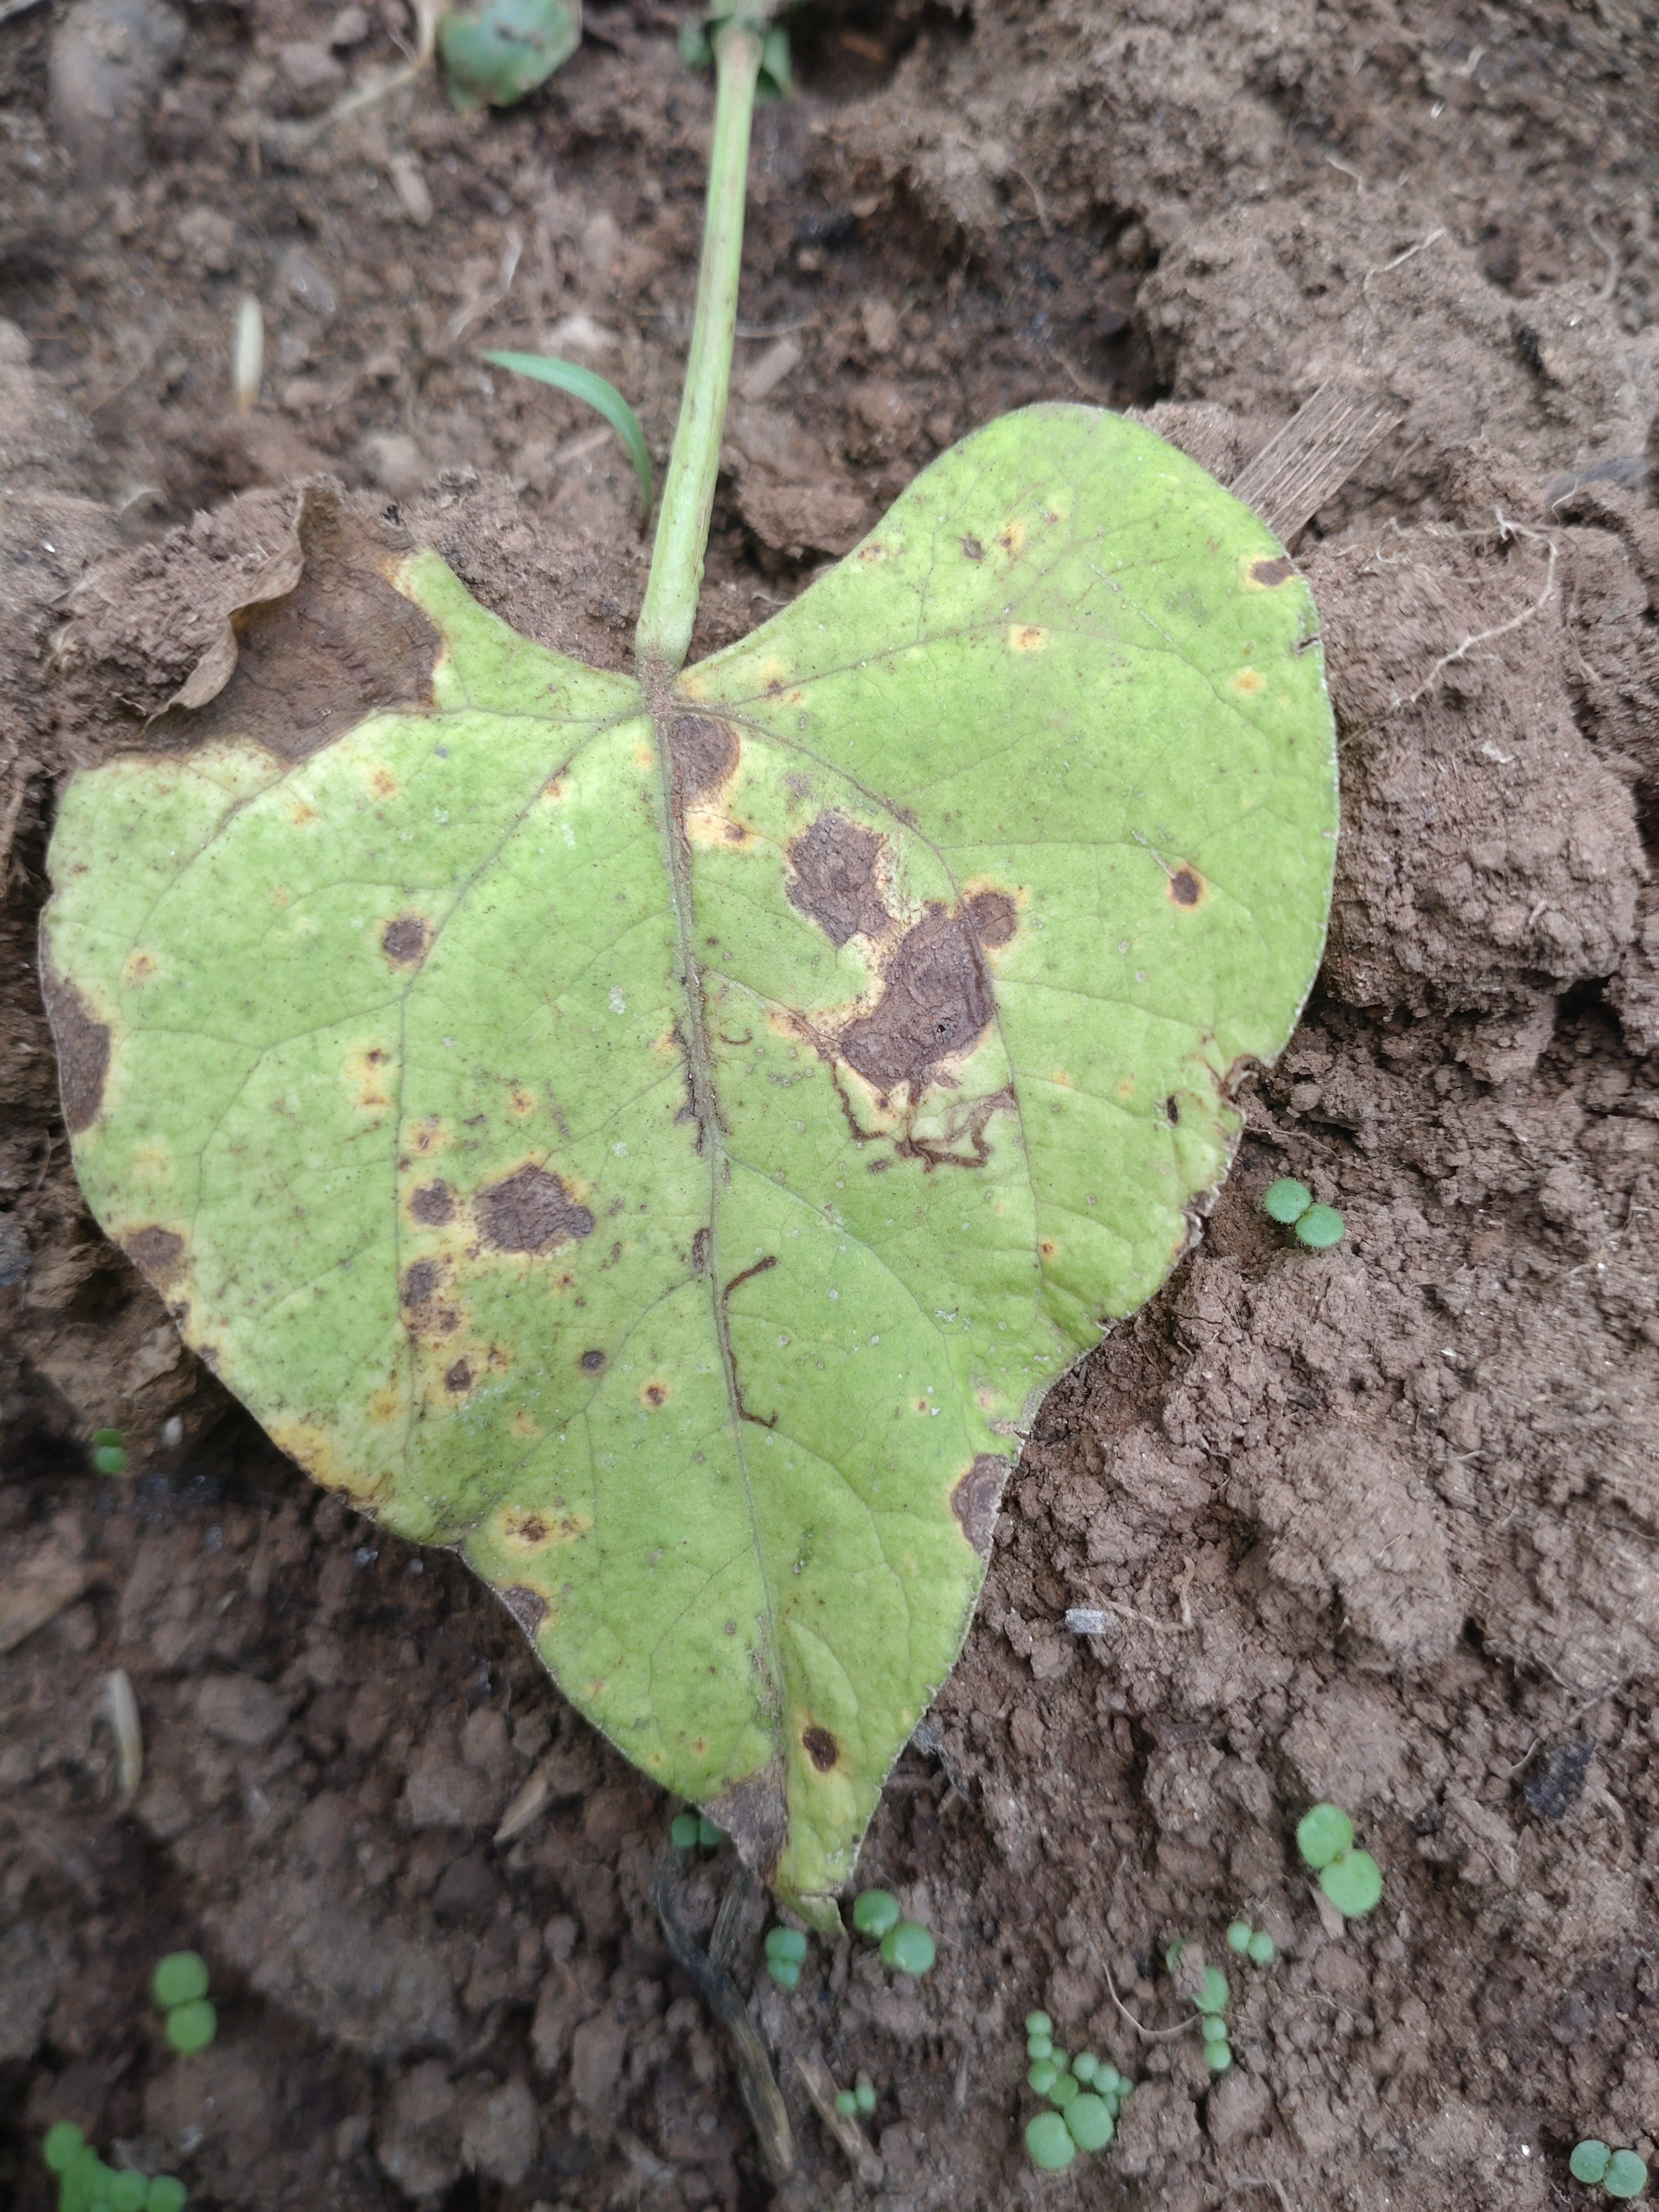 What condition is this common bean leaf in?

rust
